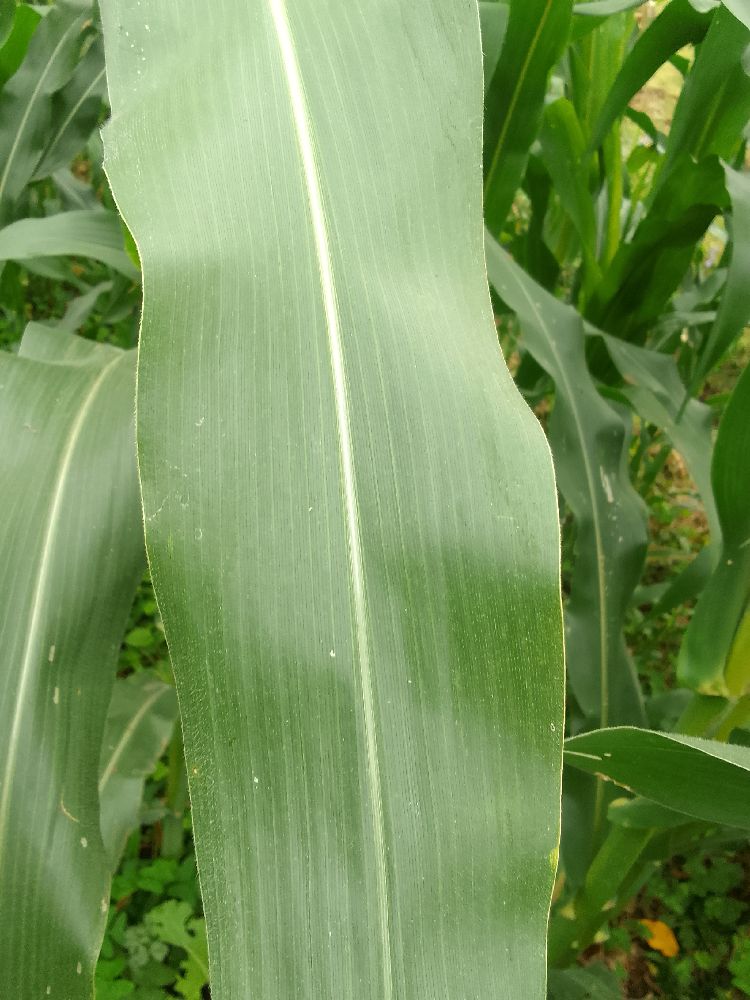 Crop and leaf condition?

maize, healthy
